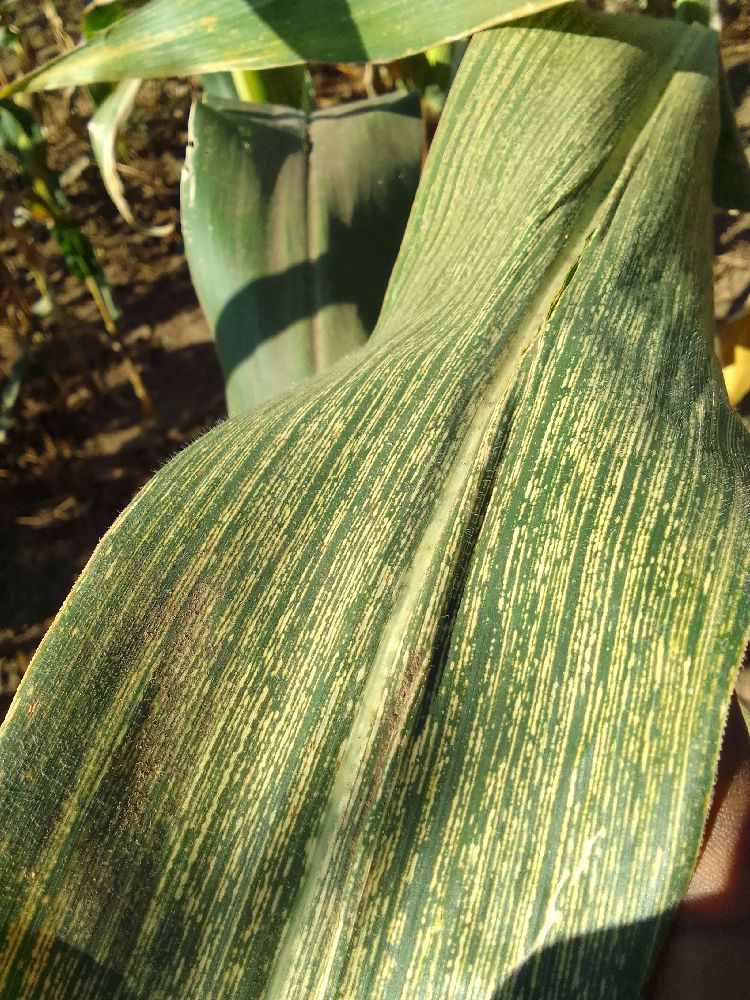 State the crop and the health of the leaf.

maize, maize streak virus
